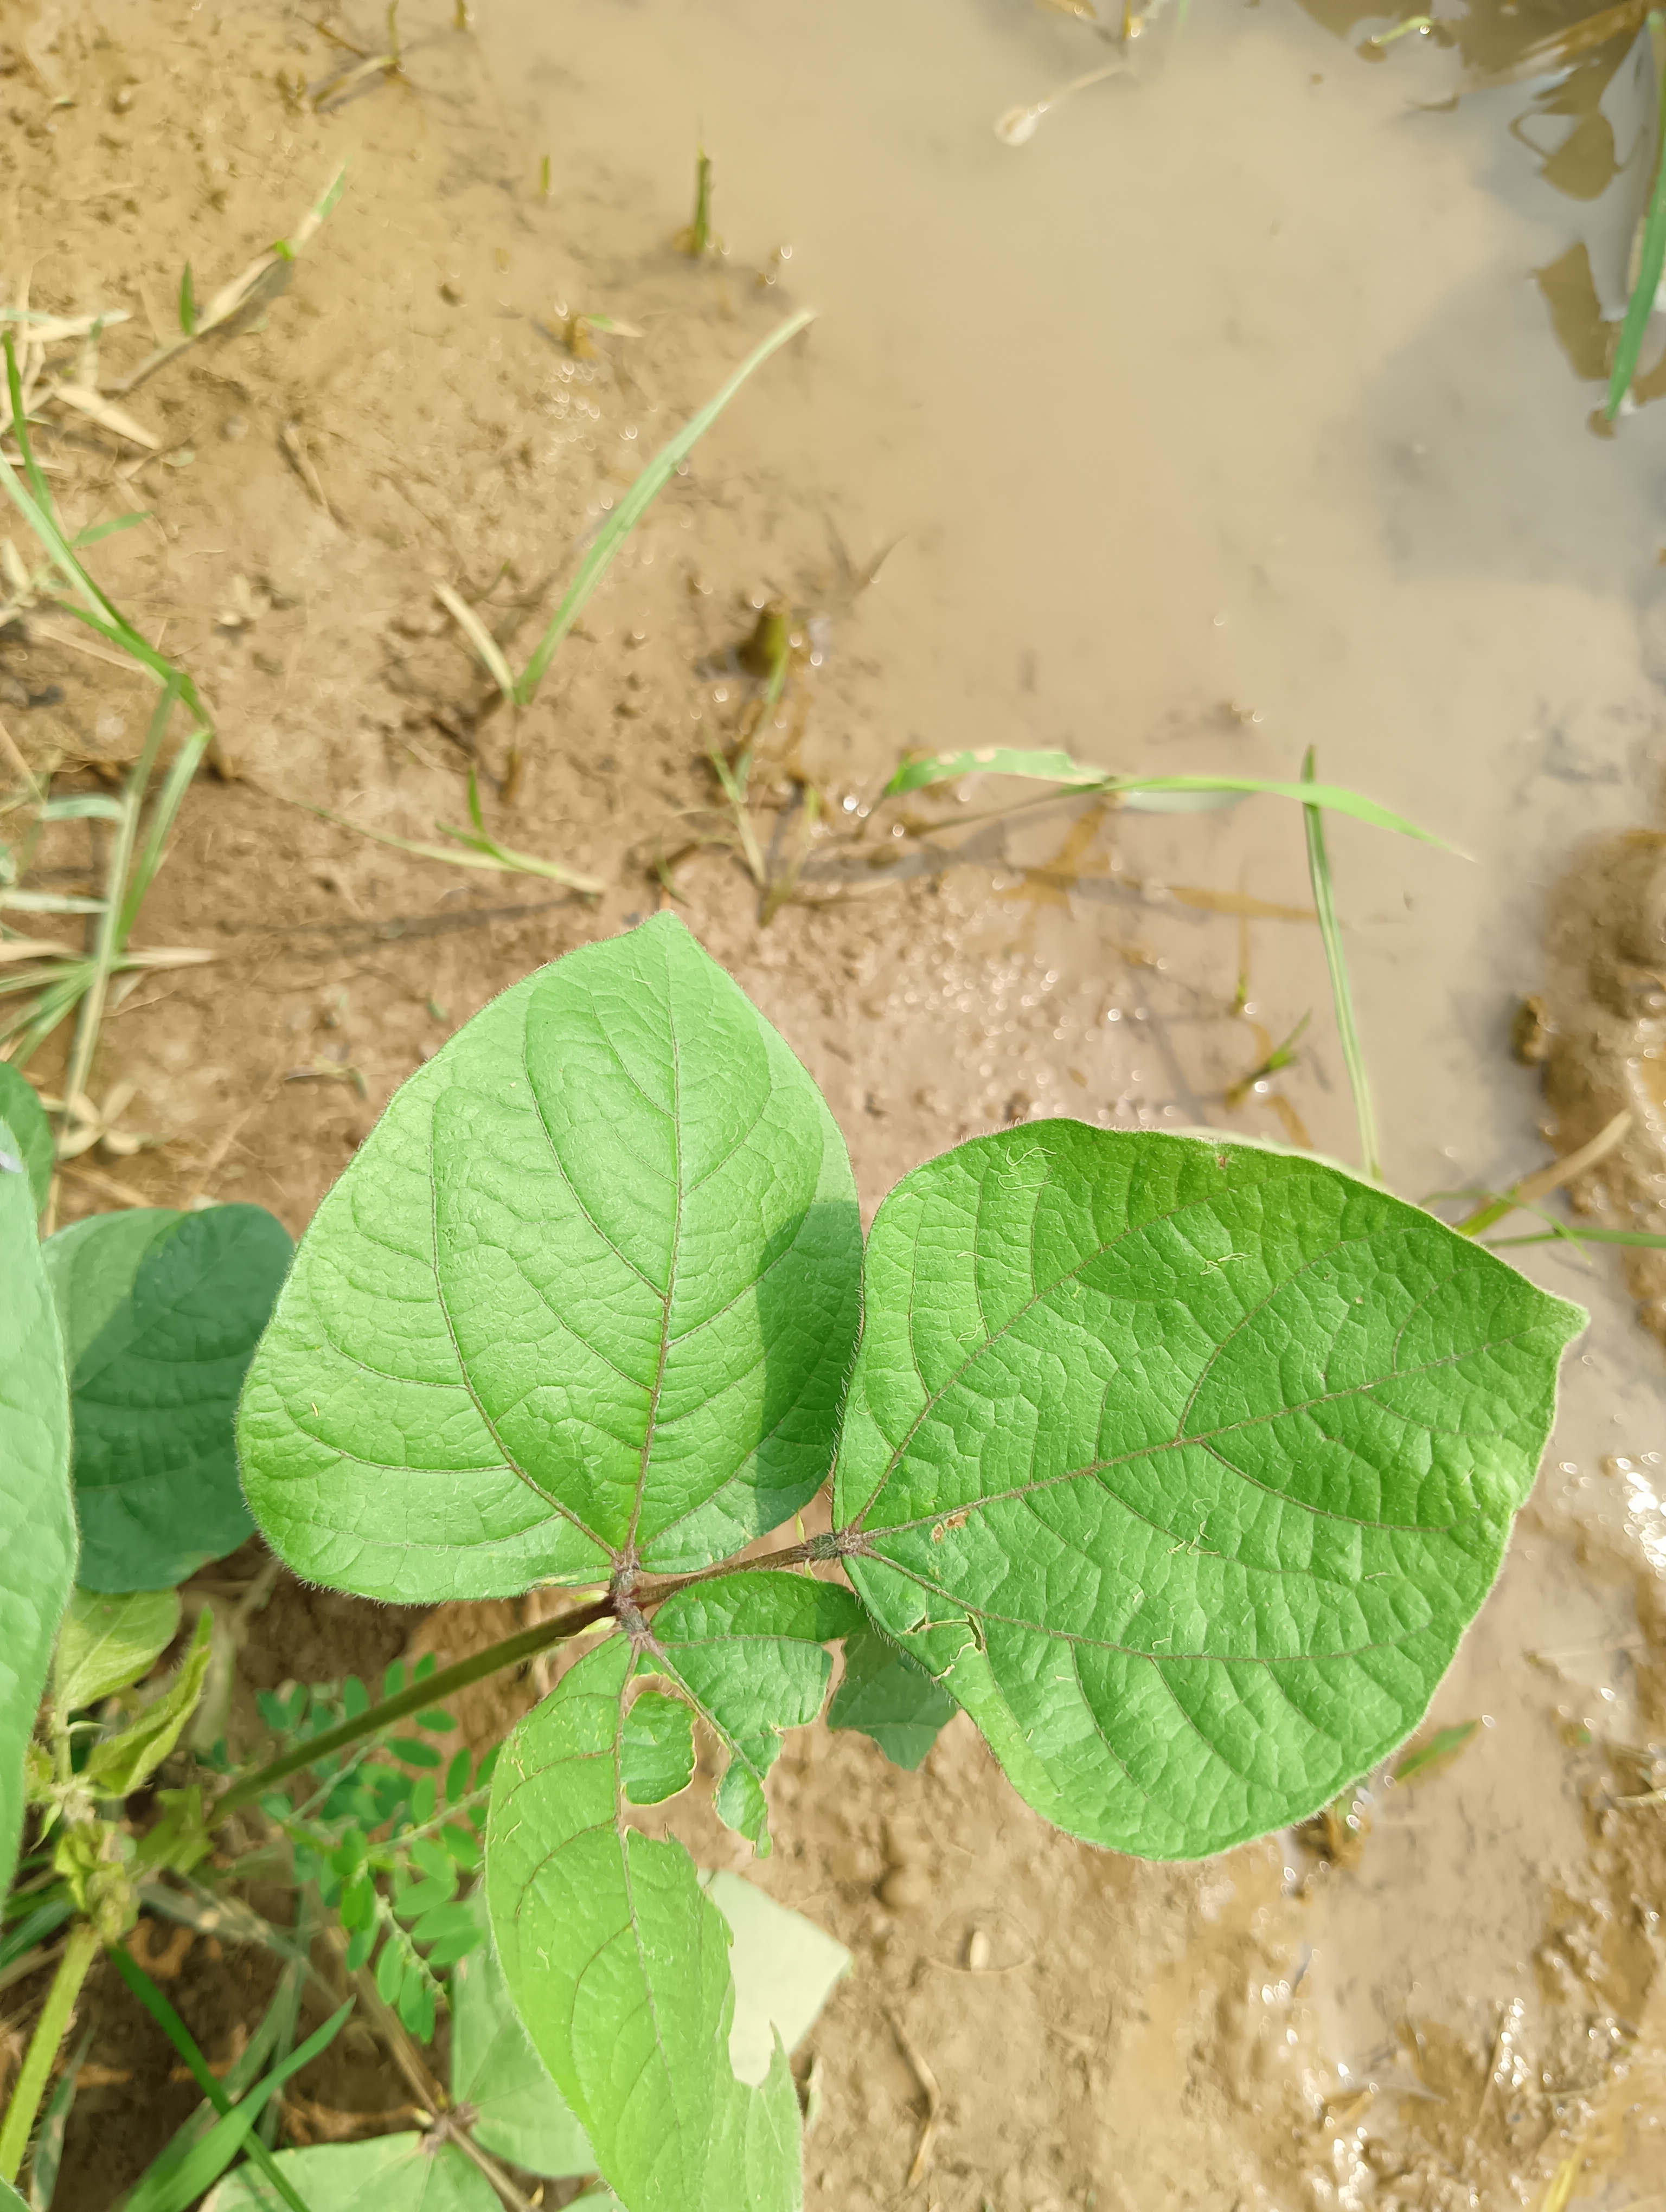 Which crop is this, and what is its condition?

mungbean, healthy
